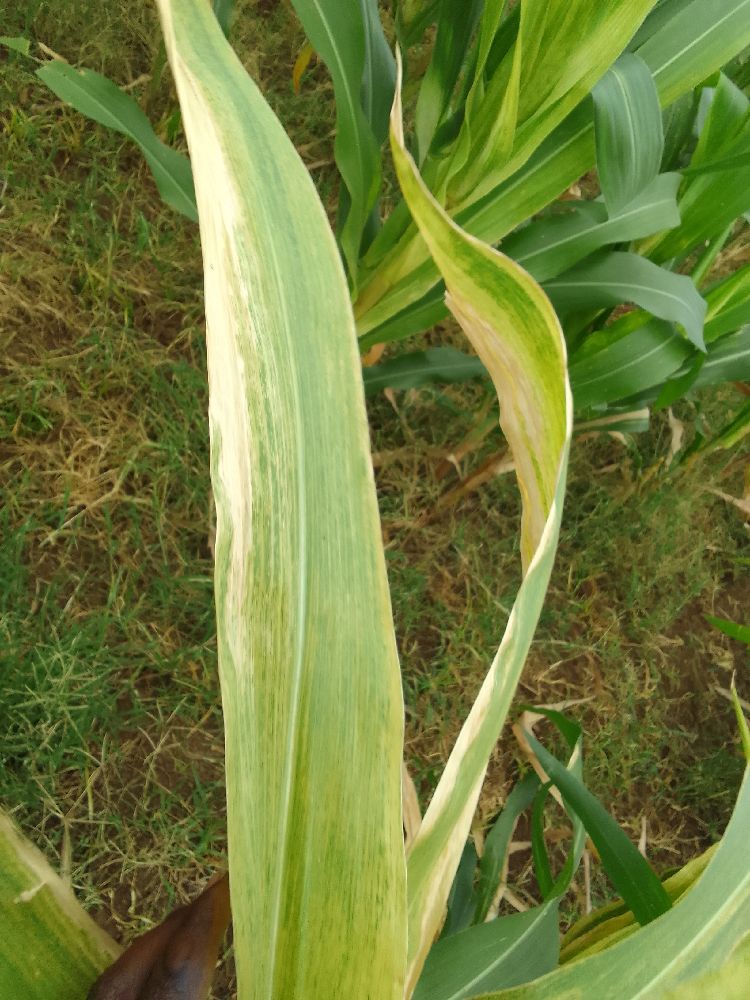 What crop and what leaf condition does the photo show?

maize, maize lethal necrosis
